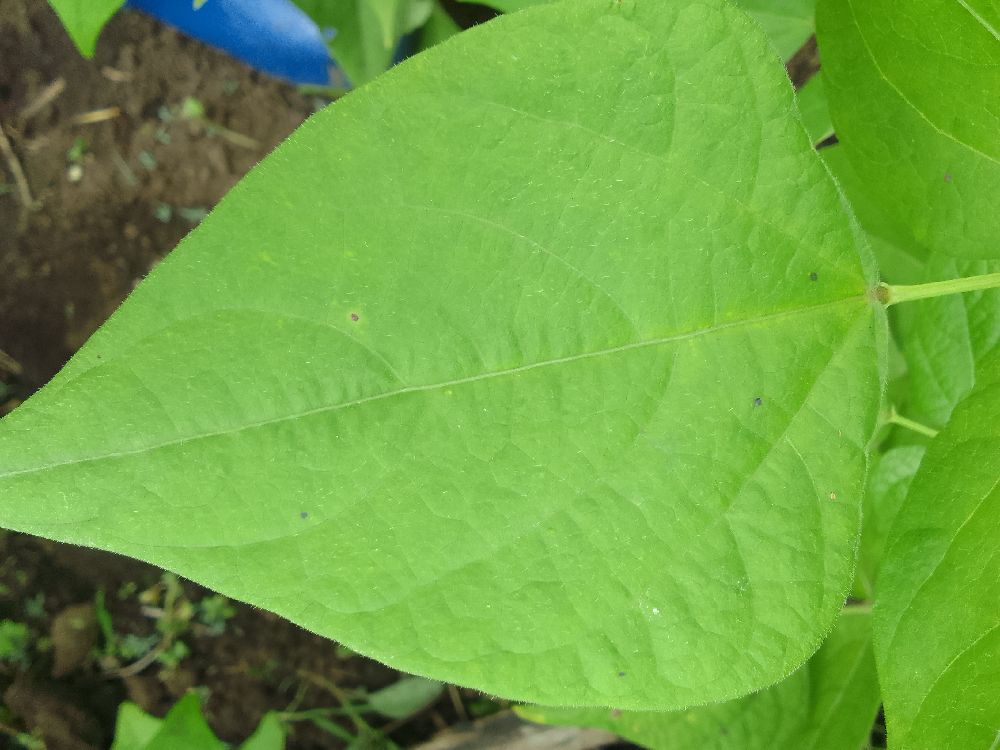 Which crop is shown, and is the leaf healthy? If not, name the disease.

common bean, healthy
